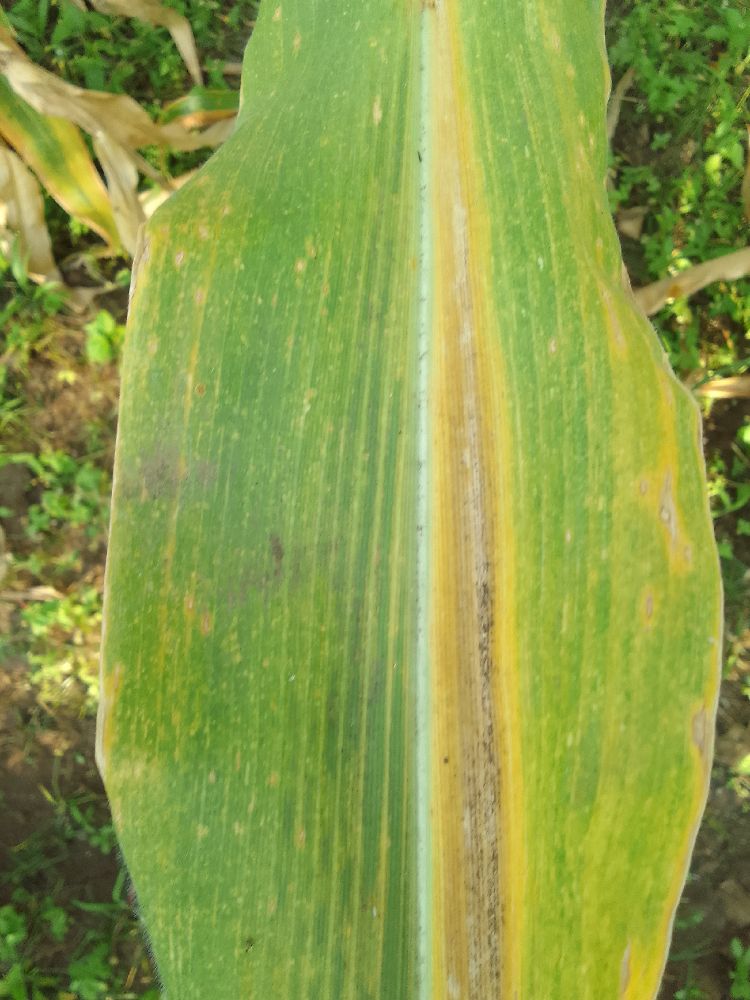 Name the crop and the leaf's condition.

maize, maize lethal necrosis
